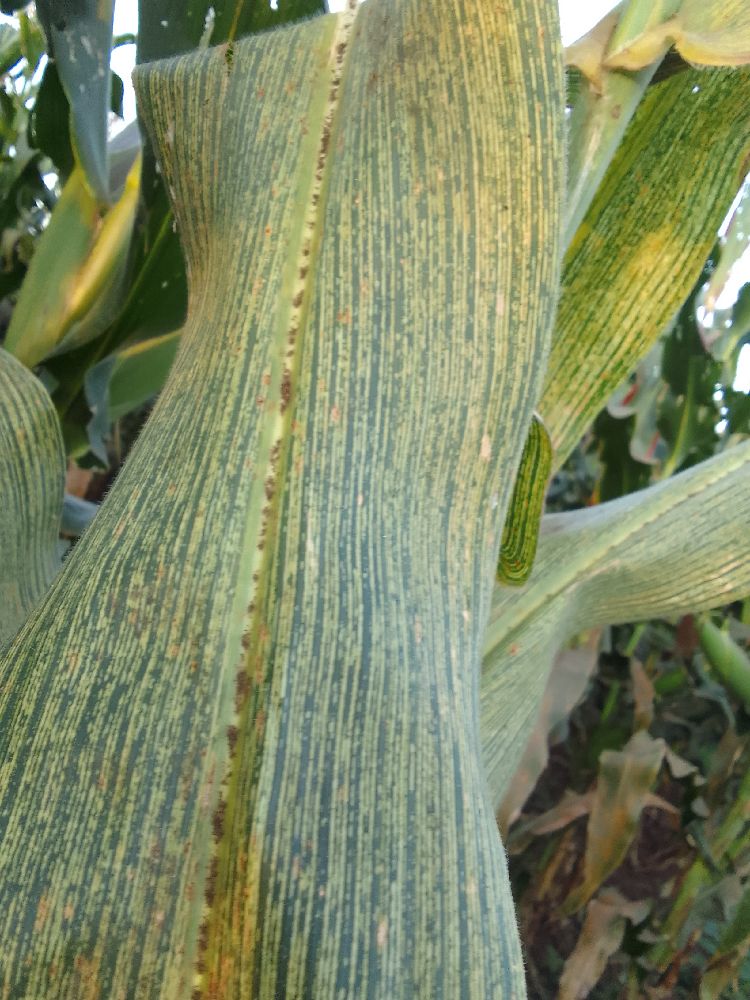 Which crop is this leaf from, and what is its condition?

maize, maize lethal necrosis
